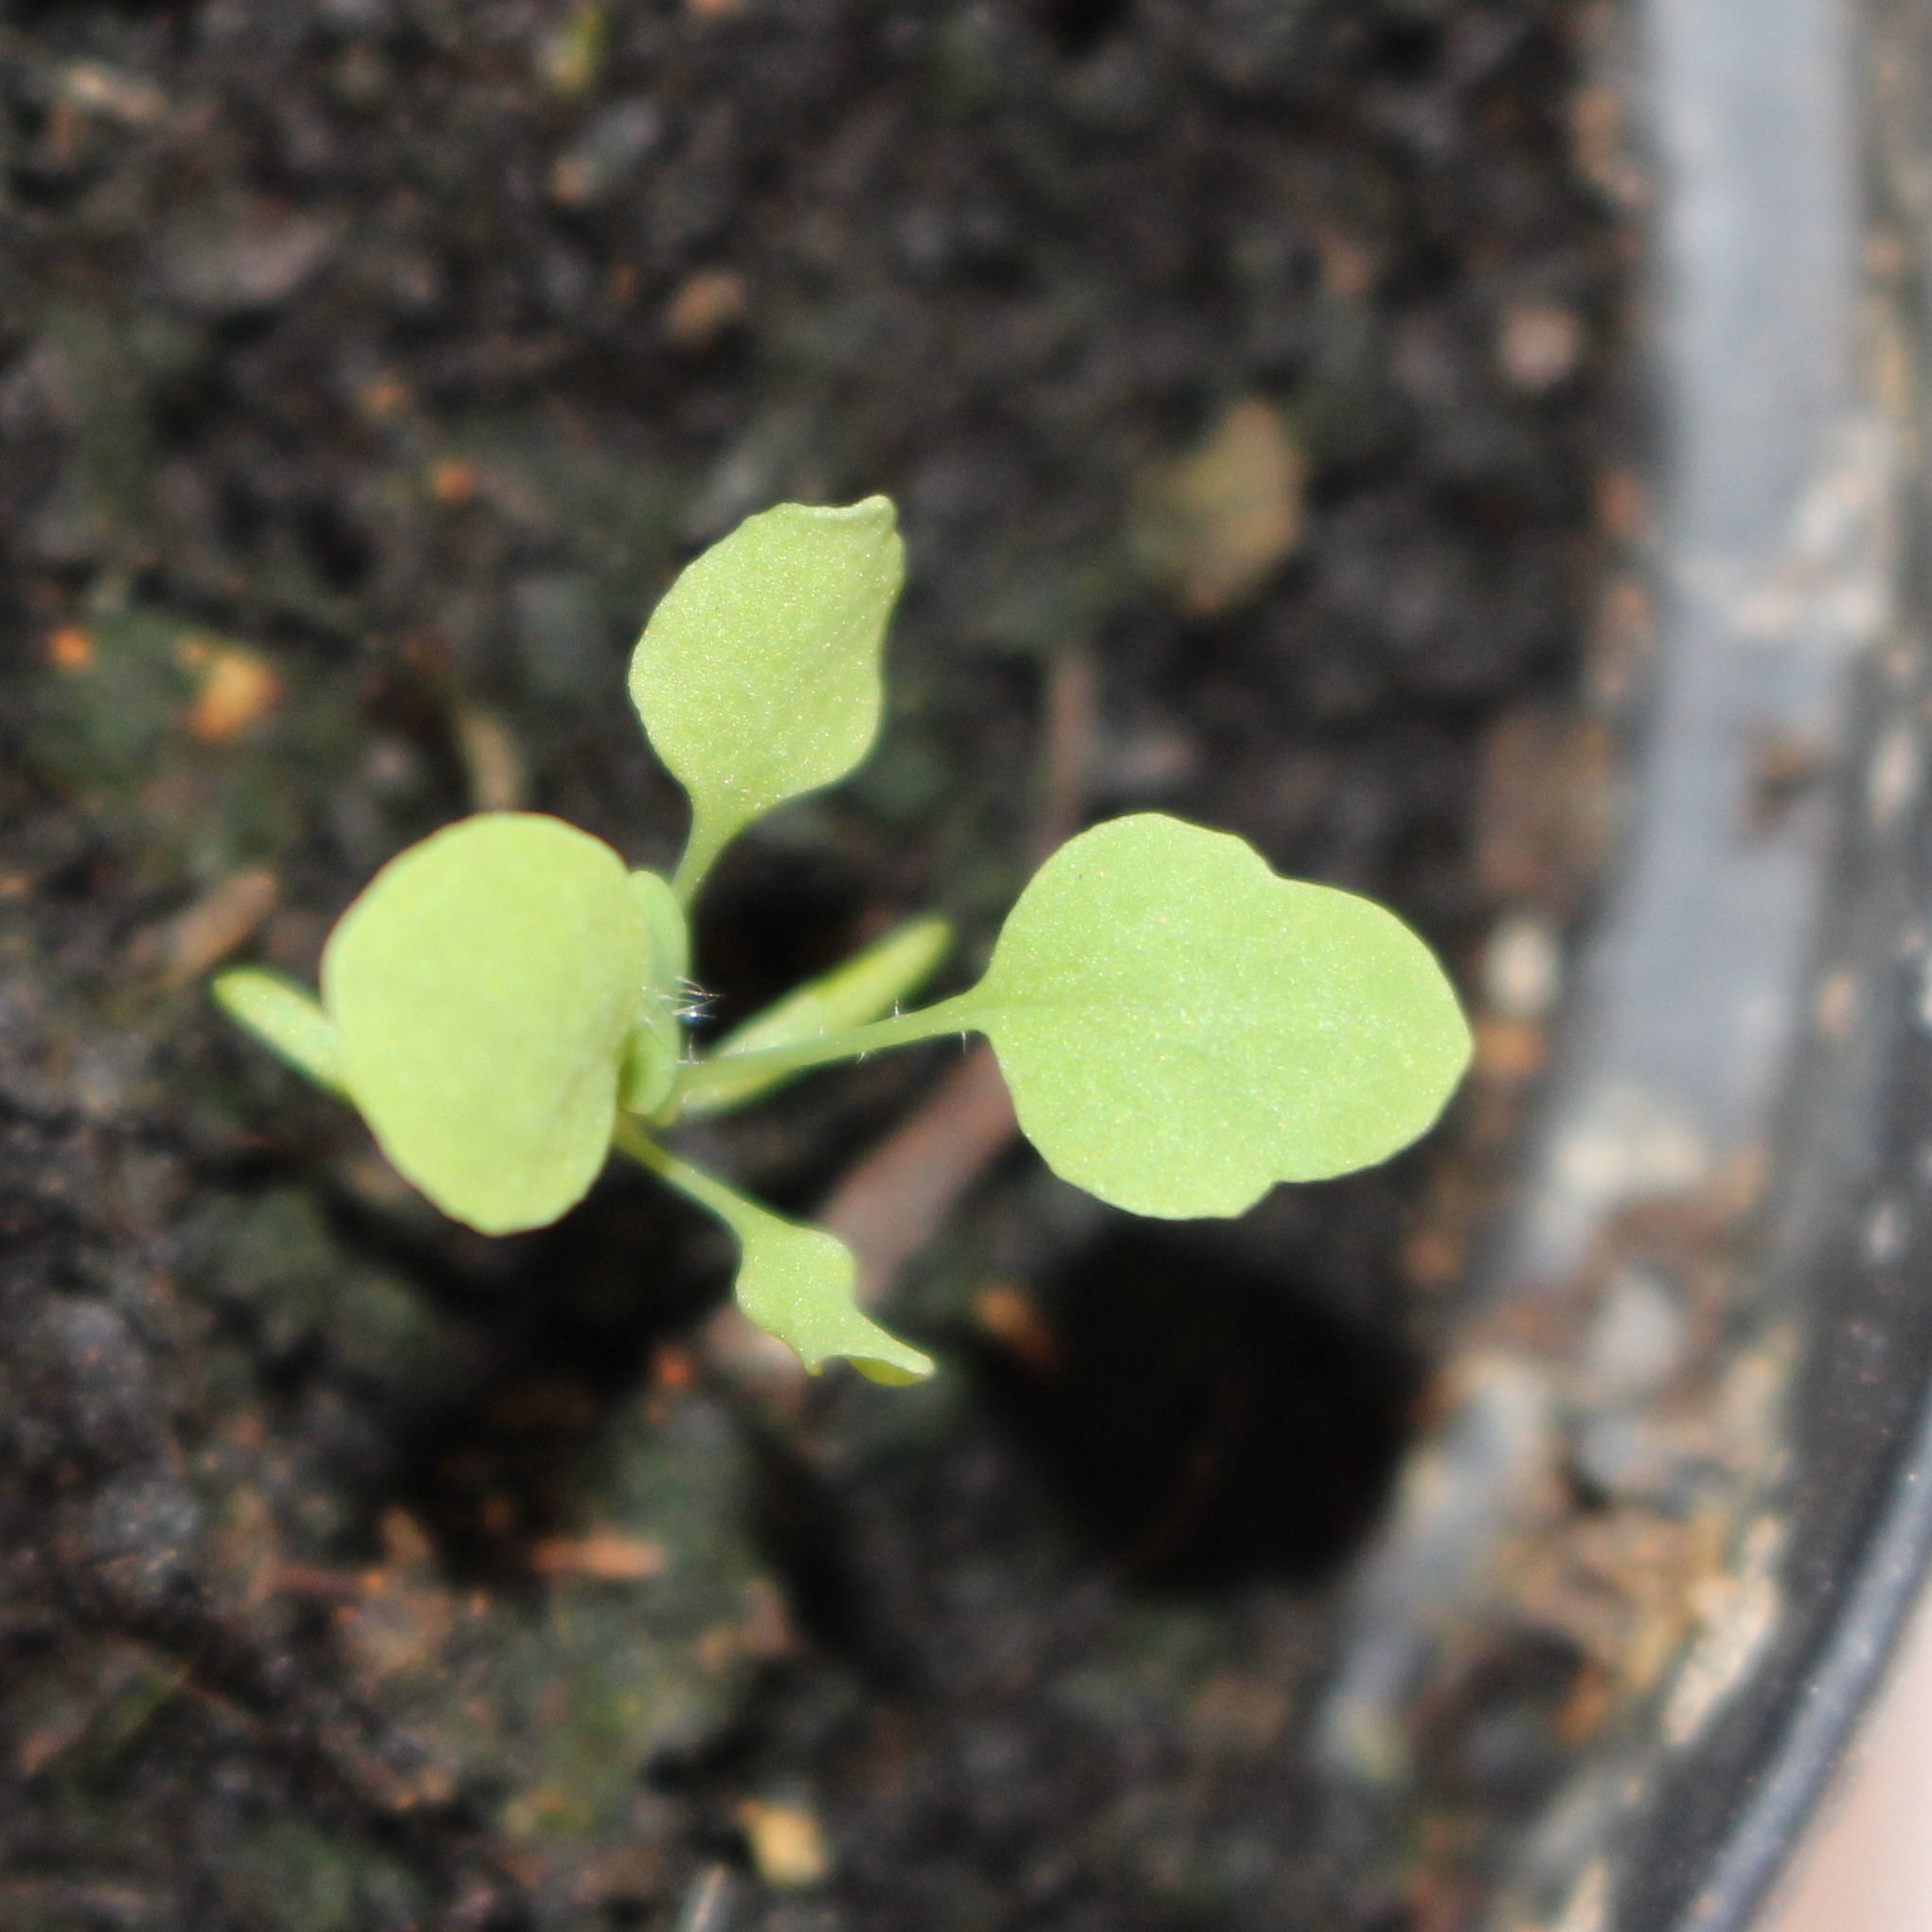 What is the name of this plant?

Papaver rhoeas
